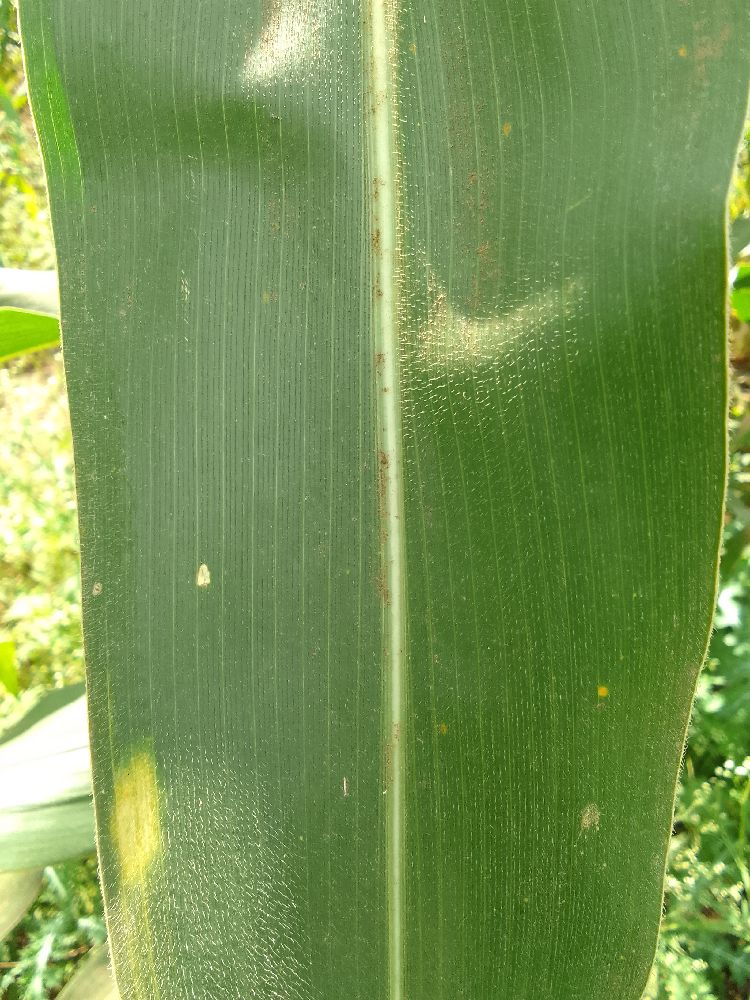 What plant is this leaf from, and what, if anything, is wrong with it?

maize, healthy
